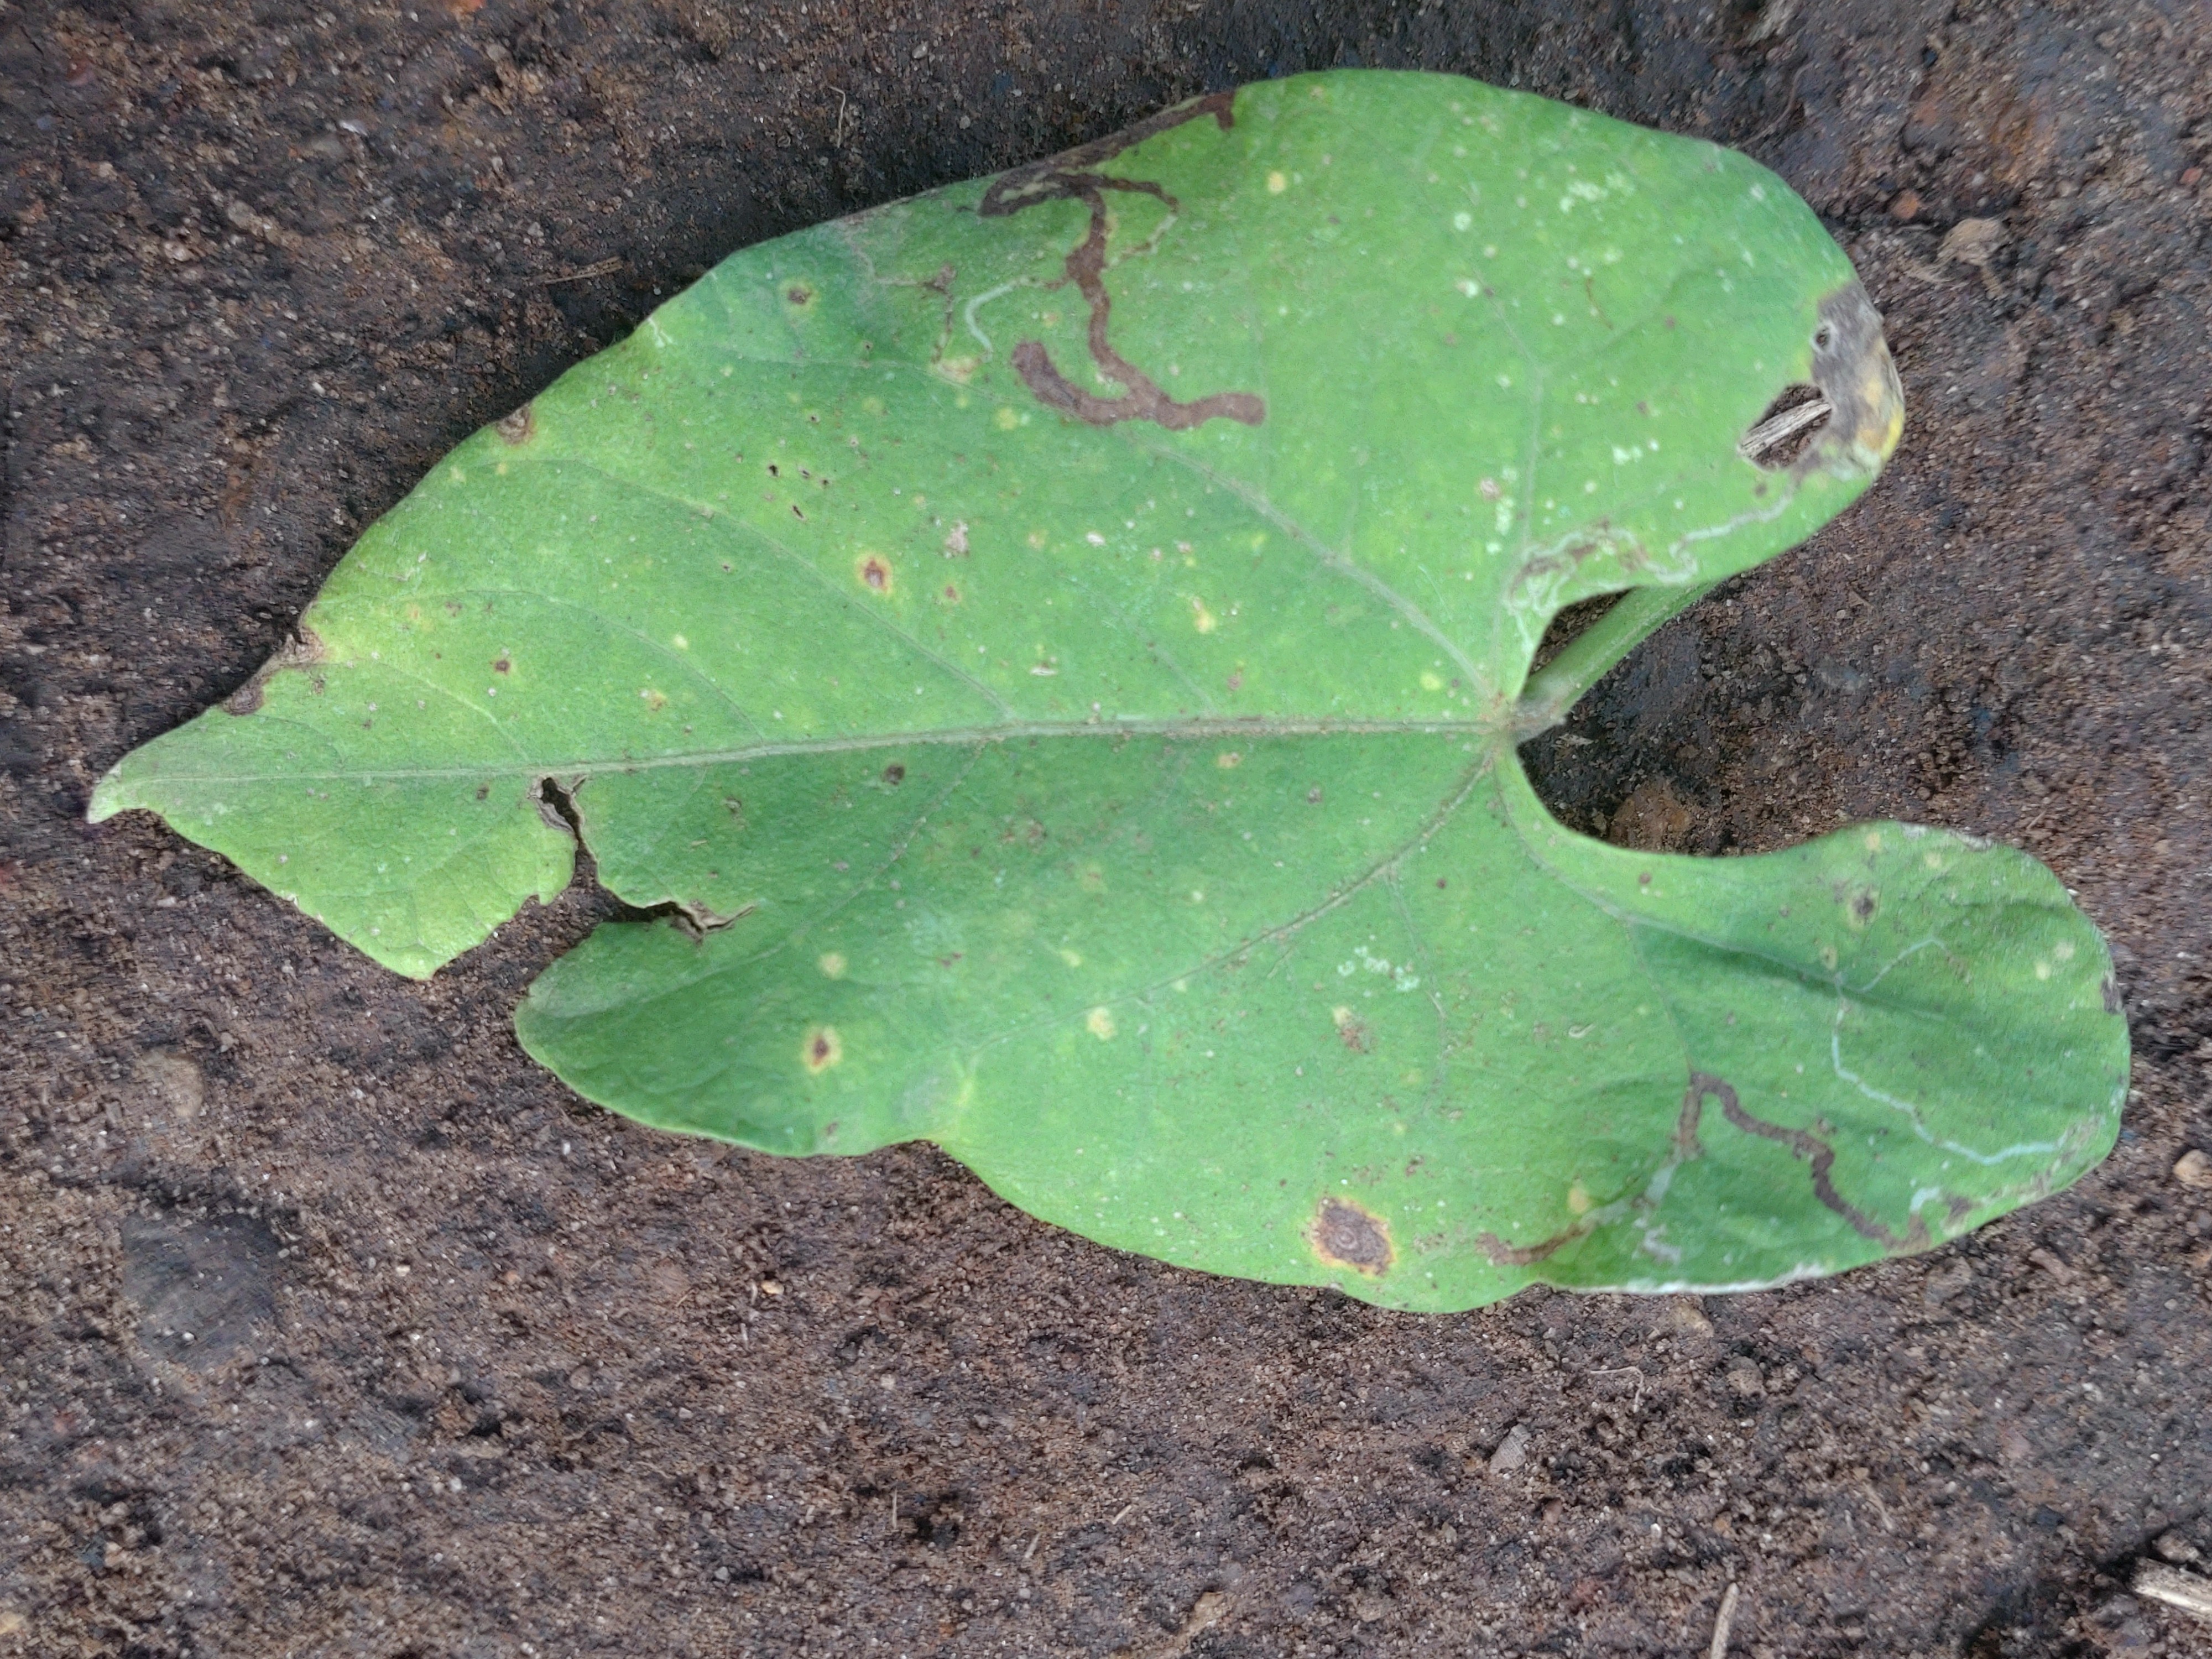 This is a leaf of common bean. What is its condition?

rust
